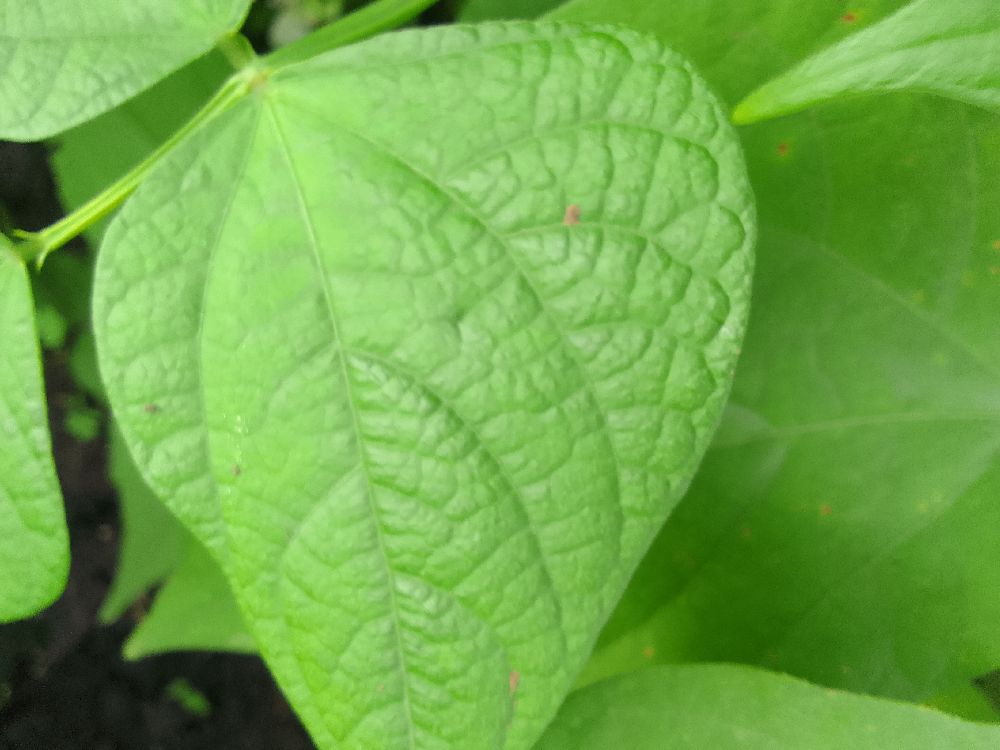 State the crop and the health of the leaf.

common bean, healthy
